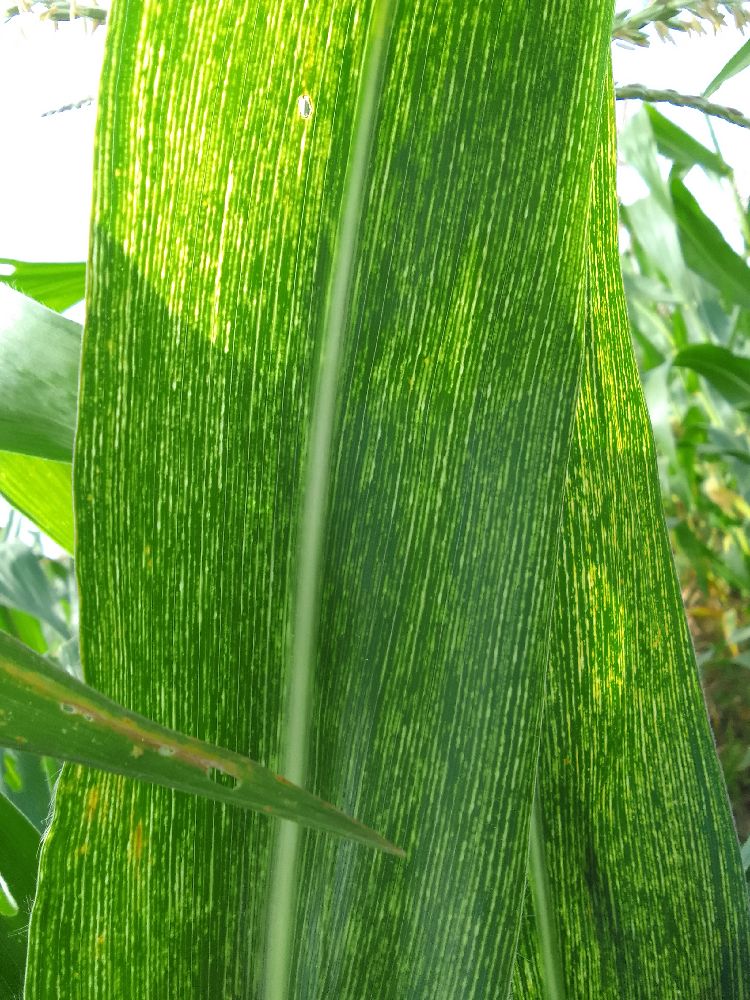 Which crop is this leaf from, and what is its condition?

maize, maize streak virus
